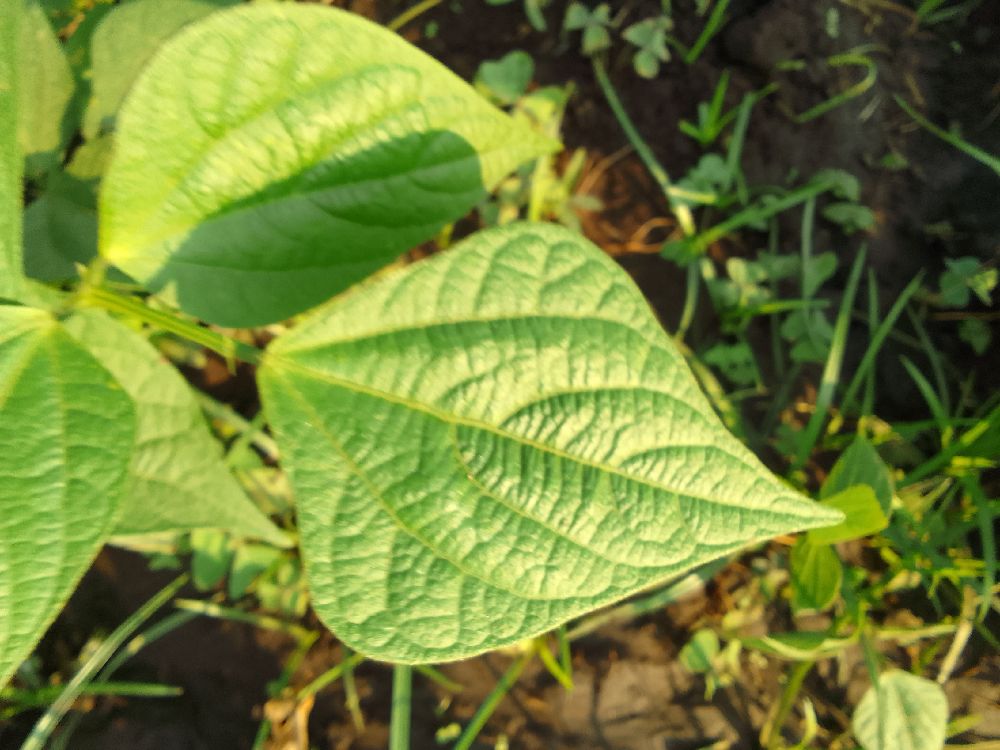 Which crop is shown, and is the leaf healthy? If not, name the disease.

common bean, healthy
